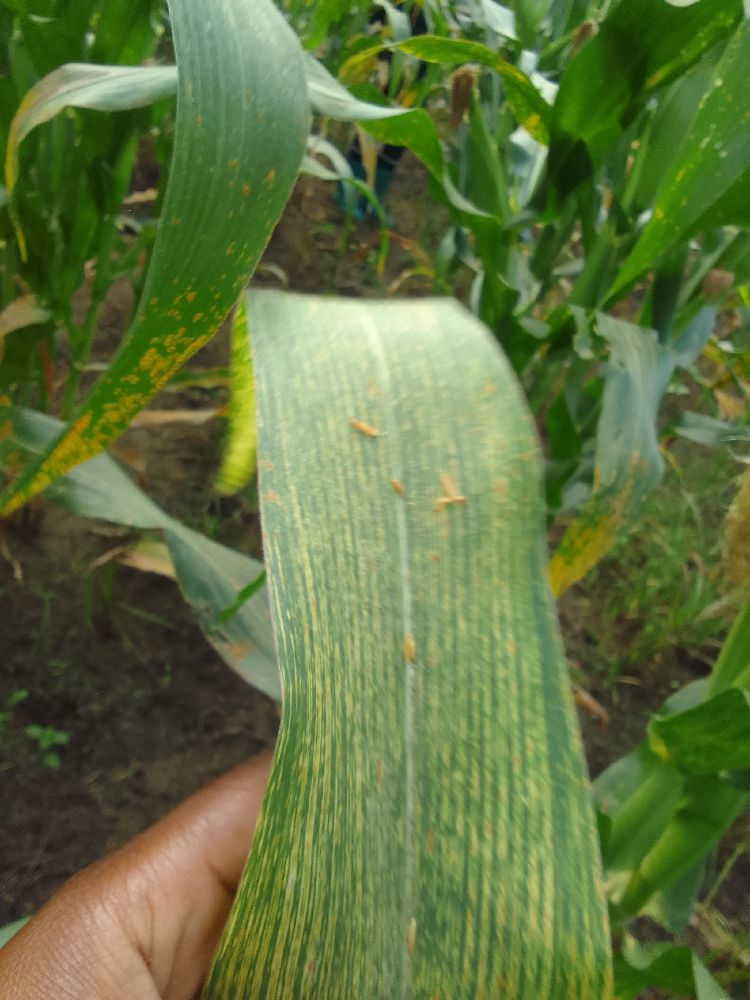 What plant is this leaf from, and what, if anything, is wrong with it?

maize, maize streak virus
